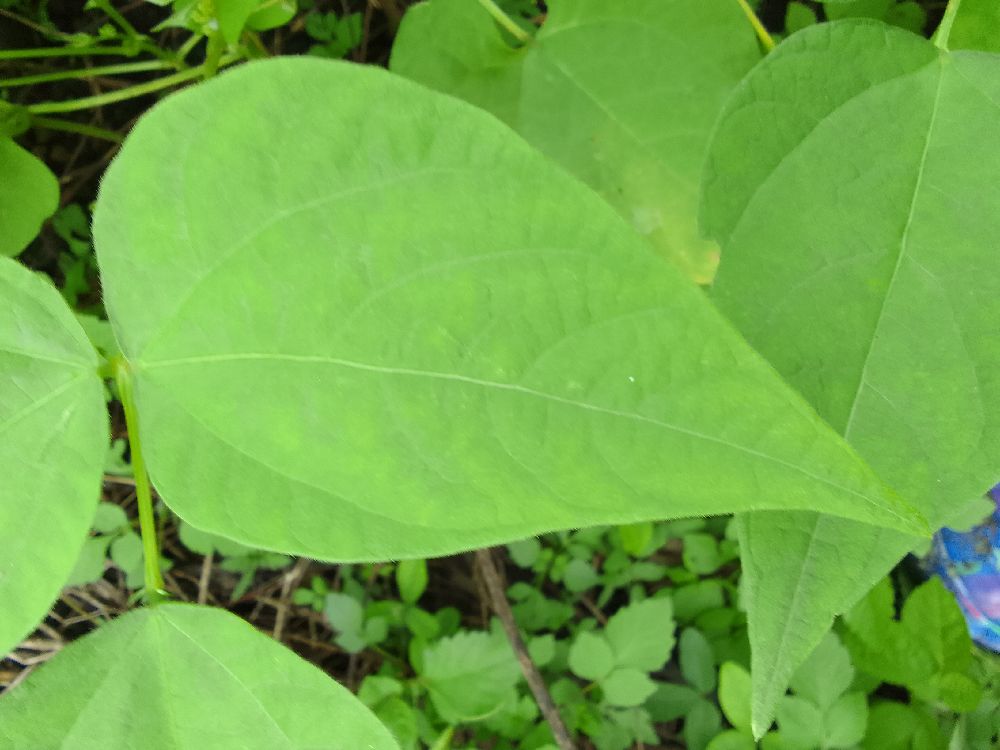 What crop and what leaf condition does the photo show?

common bean, healthy
